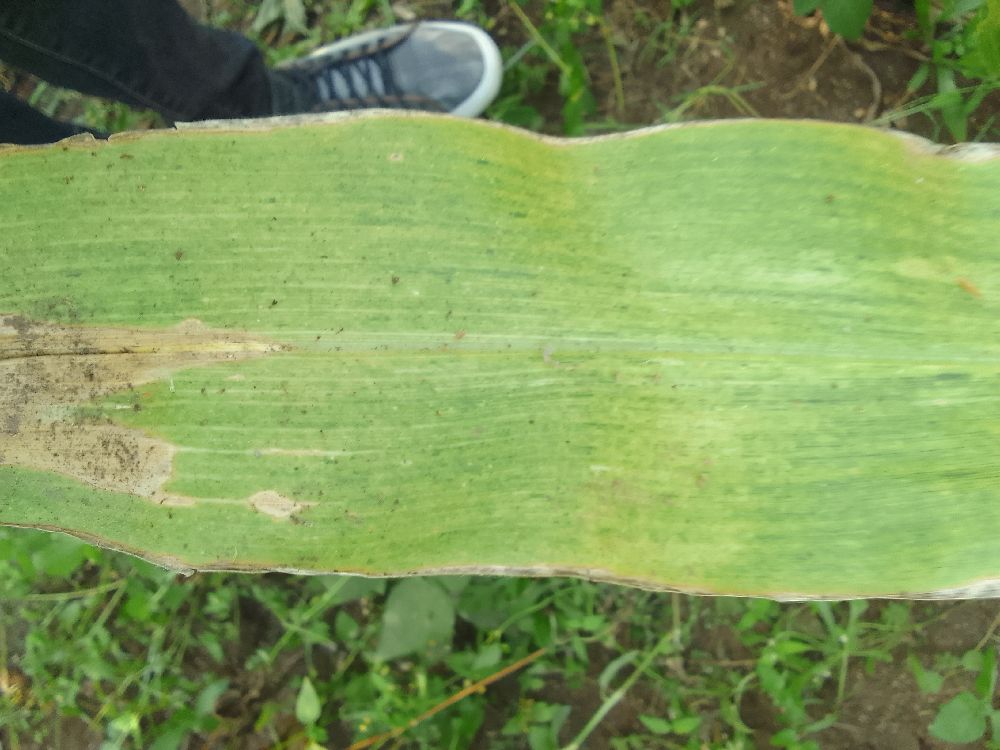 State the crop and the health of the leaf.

maize, maize lethal necrosis
